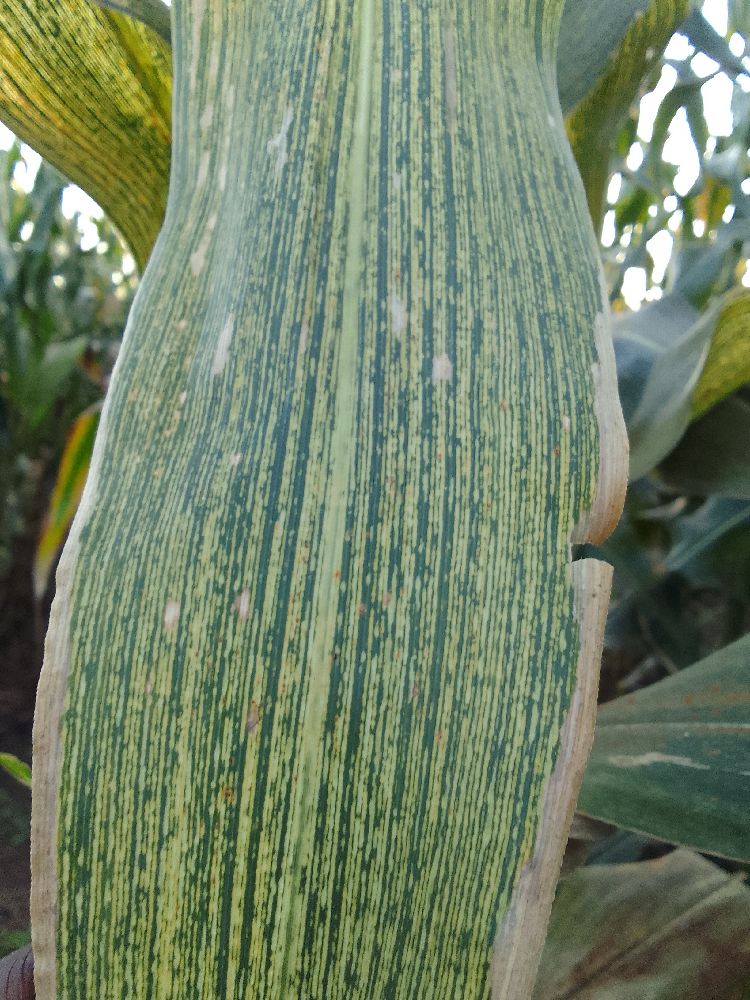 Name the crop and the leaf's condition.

maize, maize streak virus
